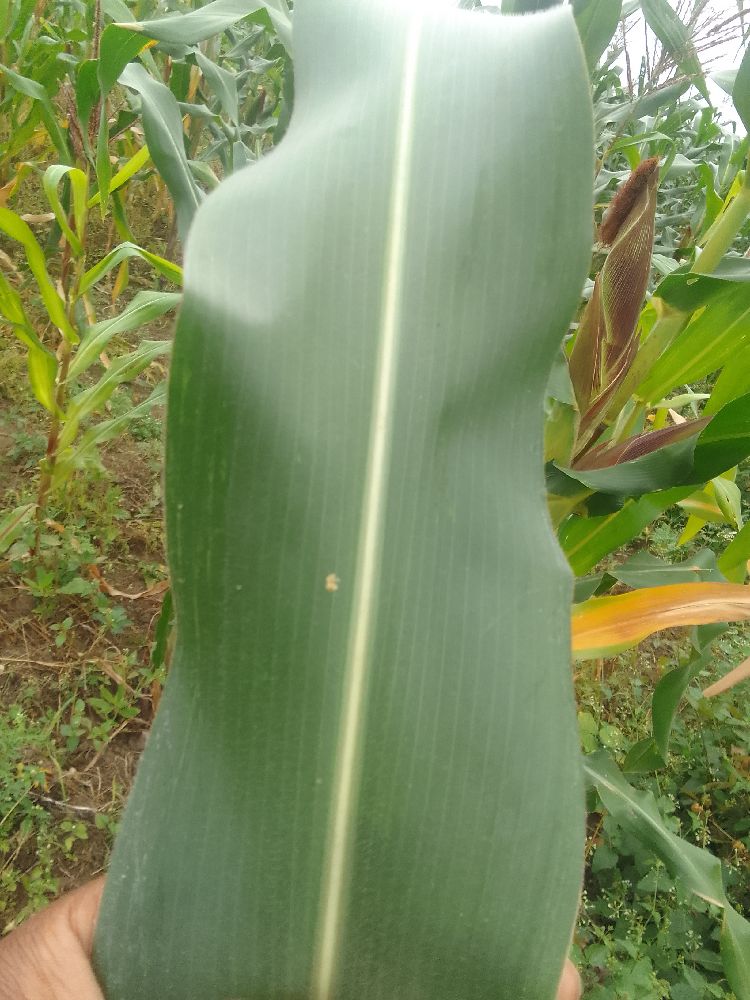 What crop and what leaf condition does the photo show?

maize, healthy
